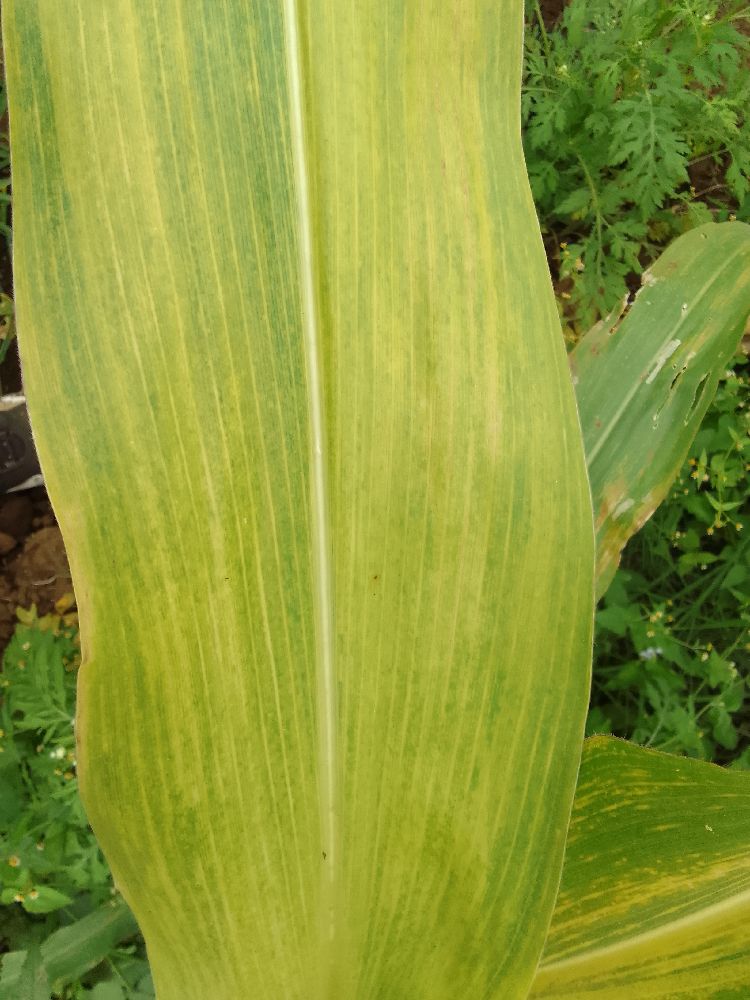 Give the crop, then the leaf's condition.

maize, maize lethal necrosis
